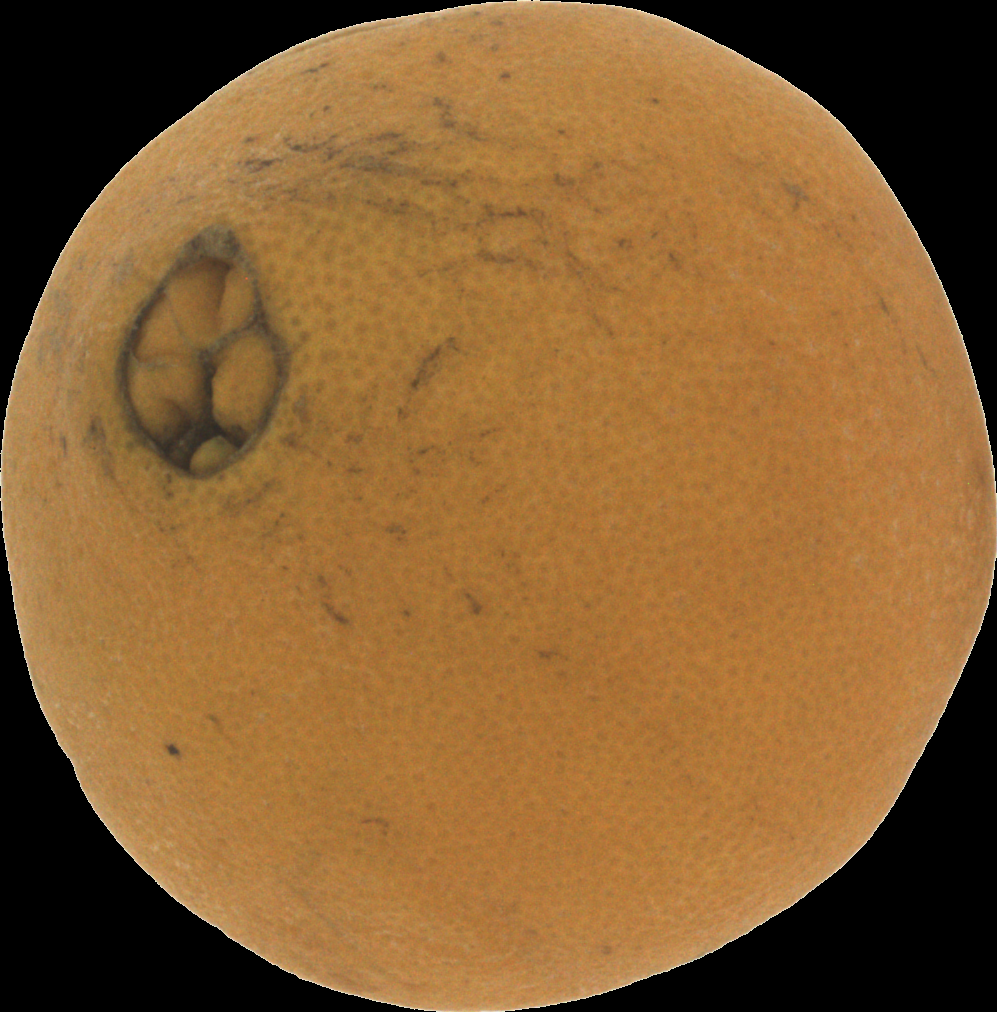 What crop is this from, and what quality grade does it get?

orange, bad
